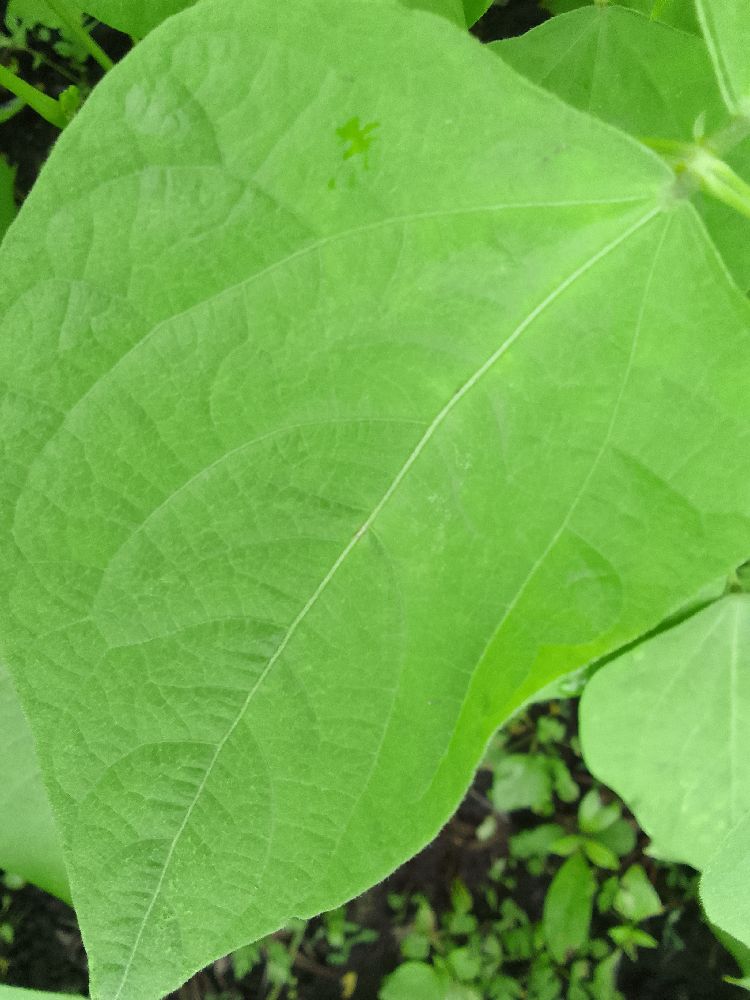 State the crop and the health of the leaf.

common bean, healthy
